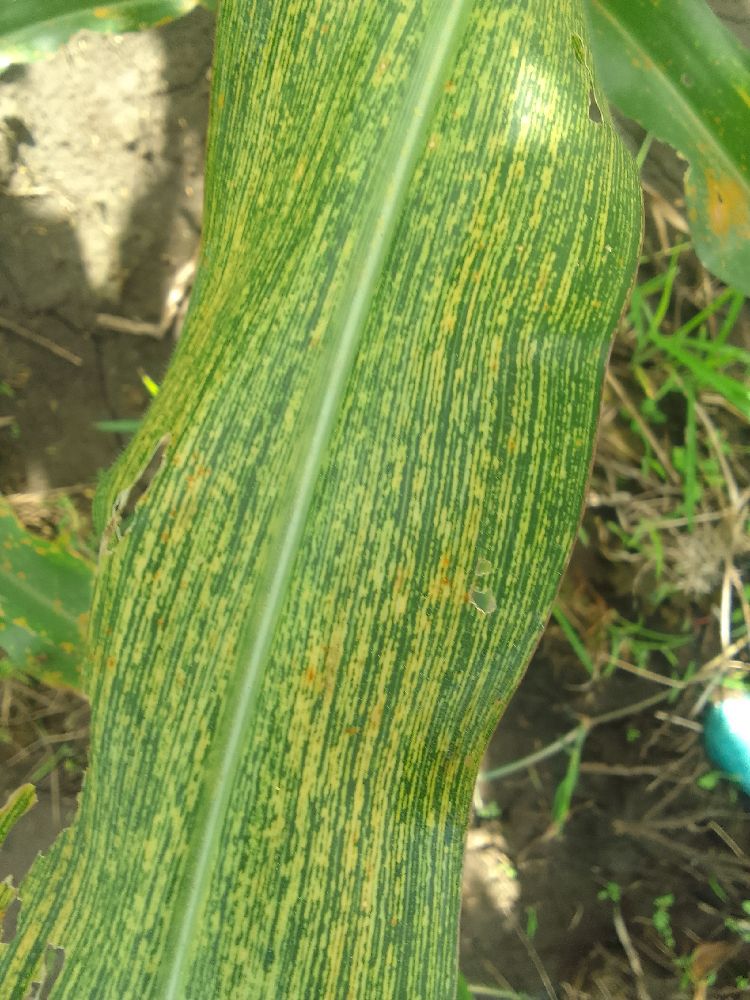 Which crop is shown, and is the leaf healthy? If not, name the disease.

maize, maize streak virus
